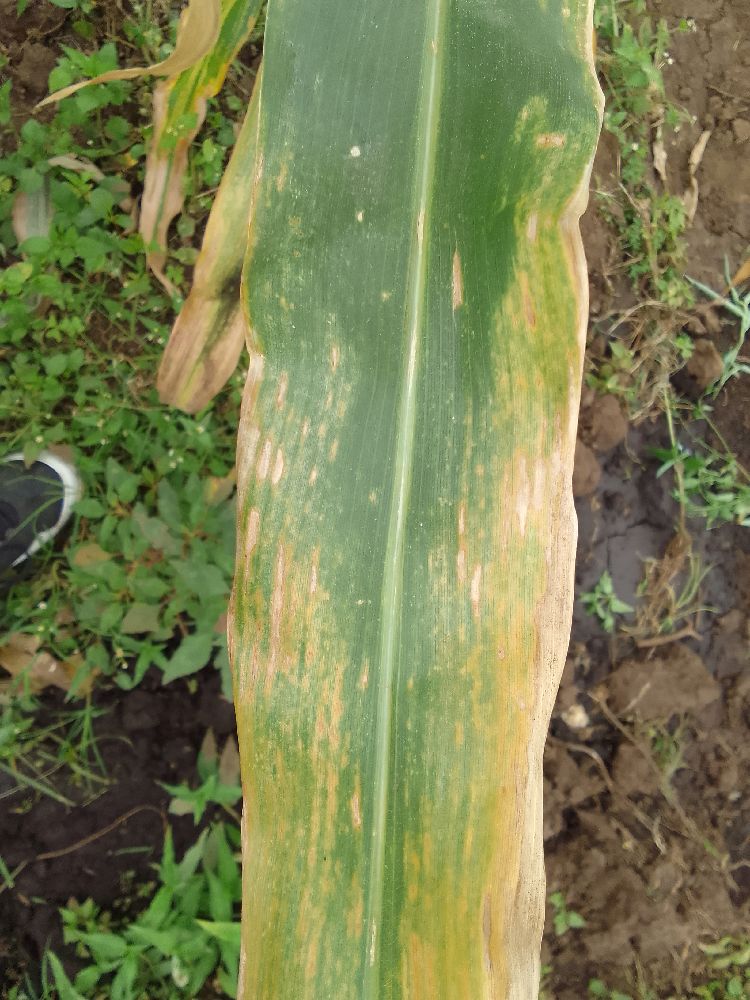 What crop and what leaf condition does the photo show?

maize, maize lethal necrosis
